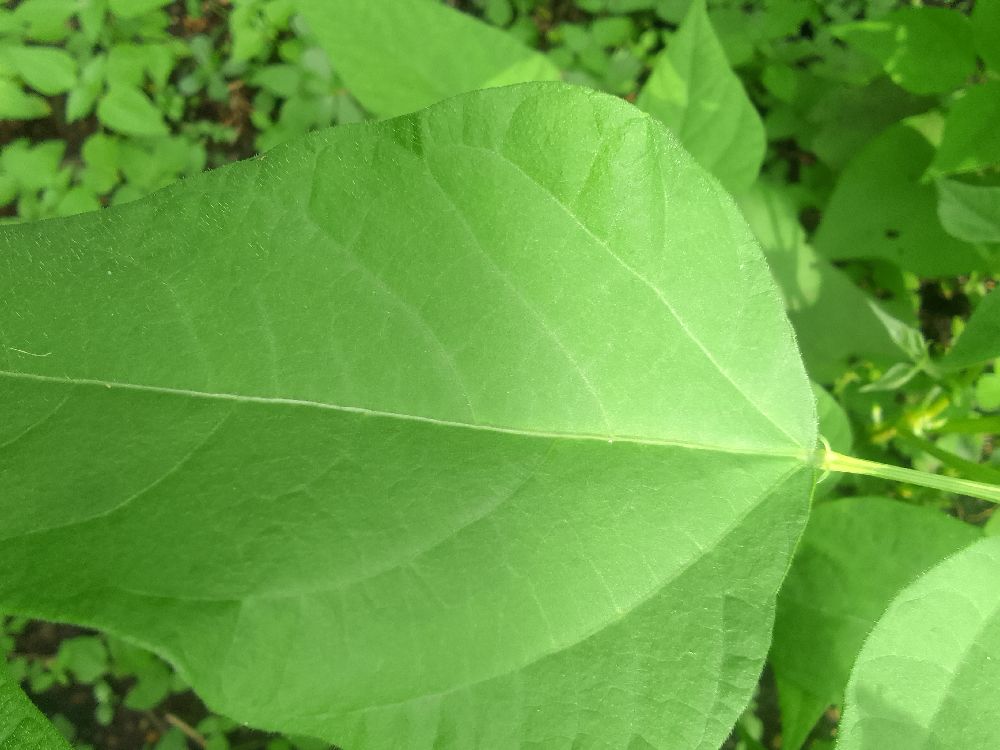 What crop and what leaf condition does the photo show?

common bean, healthy
